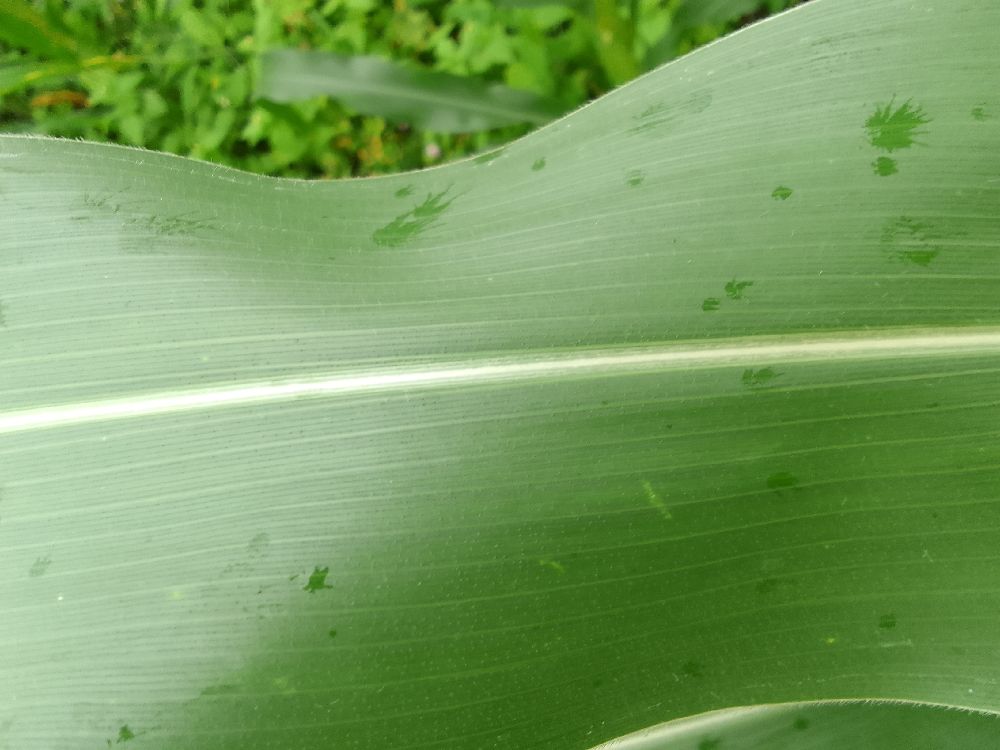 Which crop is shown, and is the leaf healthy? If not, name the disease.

maize, healthy
